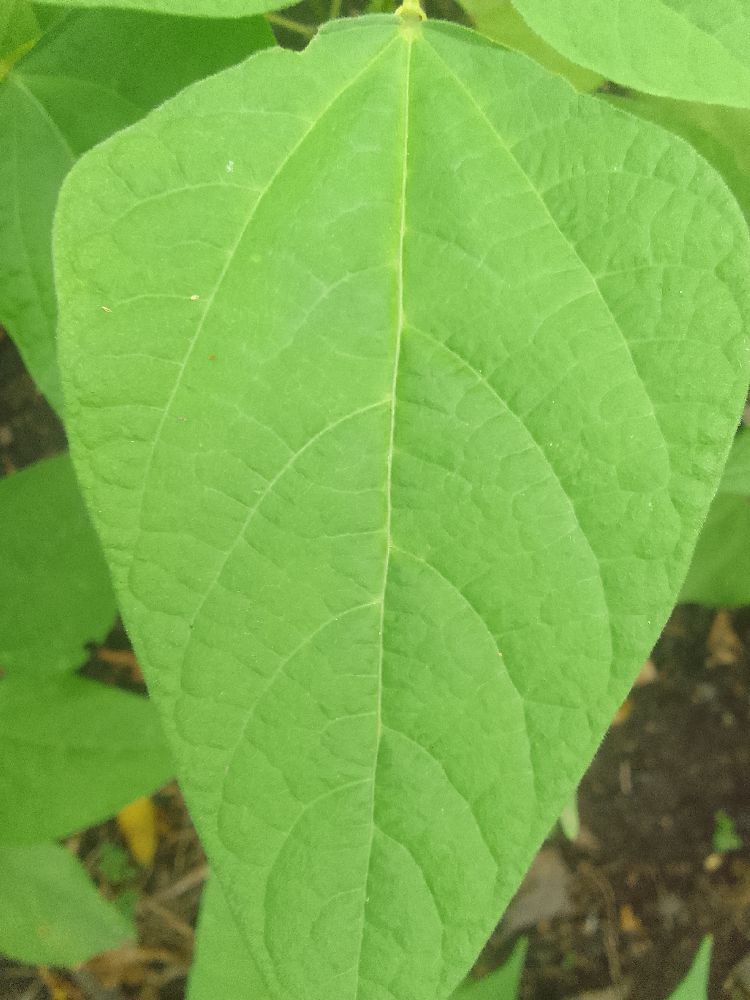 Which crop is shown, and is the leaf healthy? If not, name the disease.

common bean, healthy
